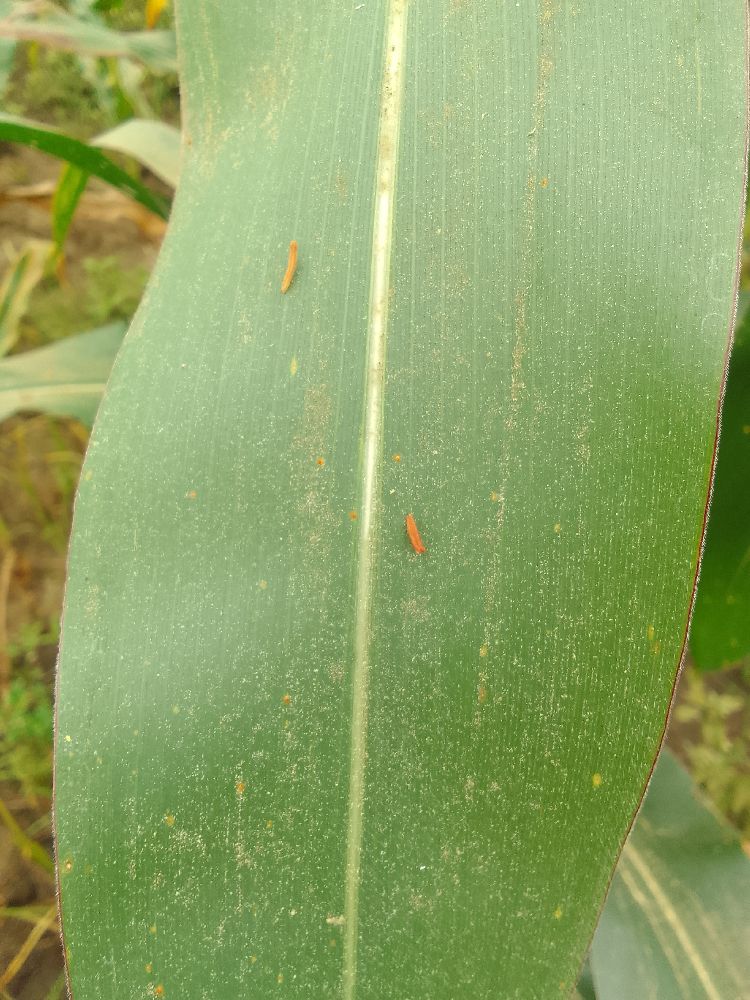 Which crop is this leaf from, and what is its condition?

maize, healthy
